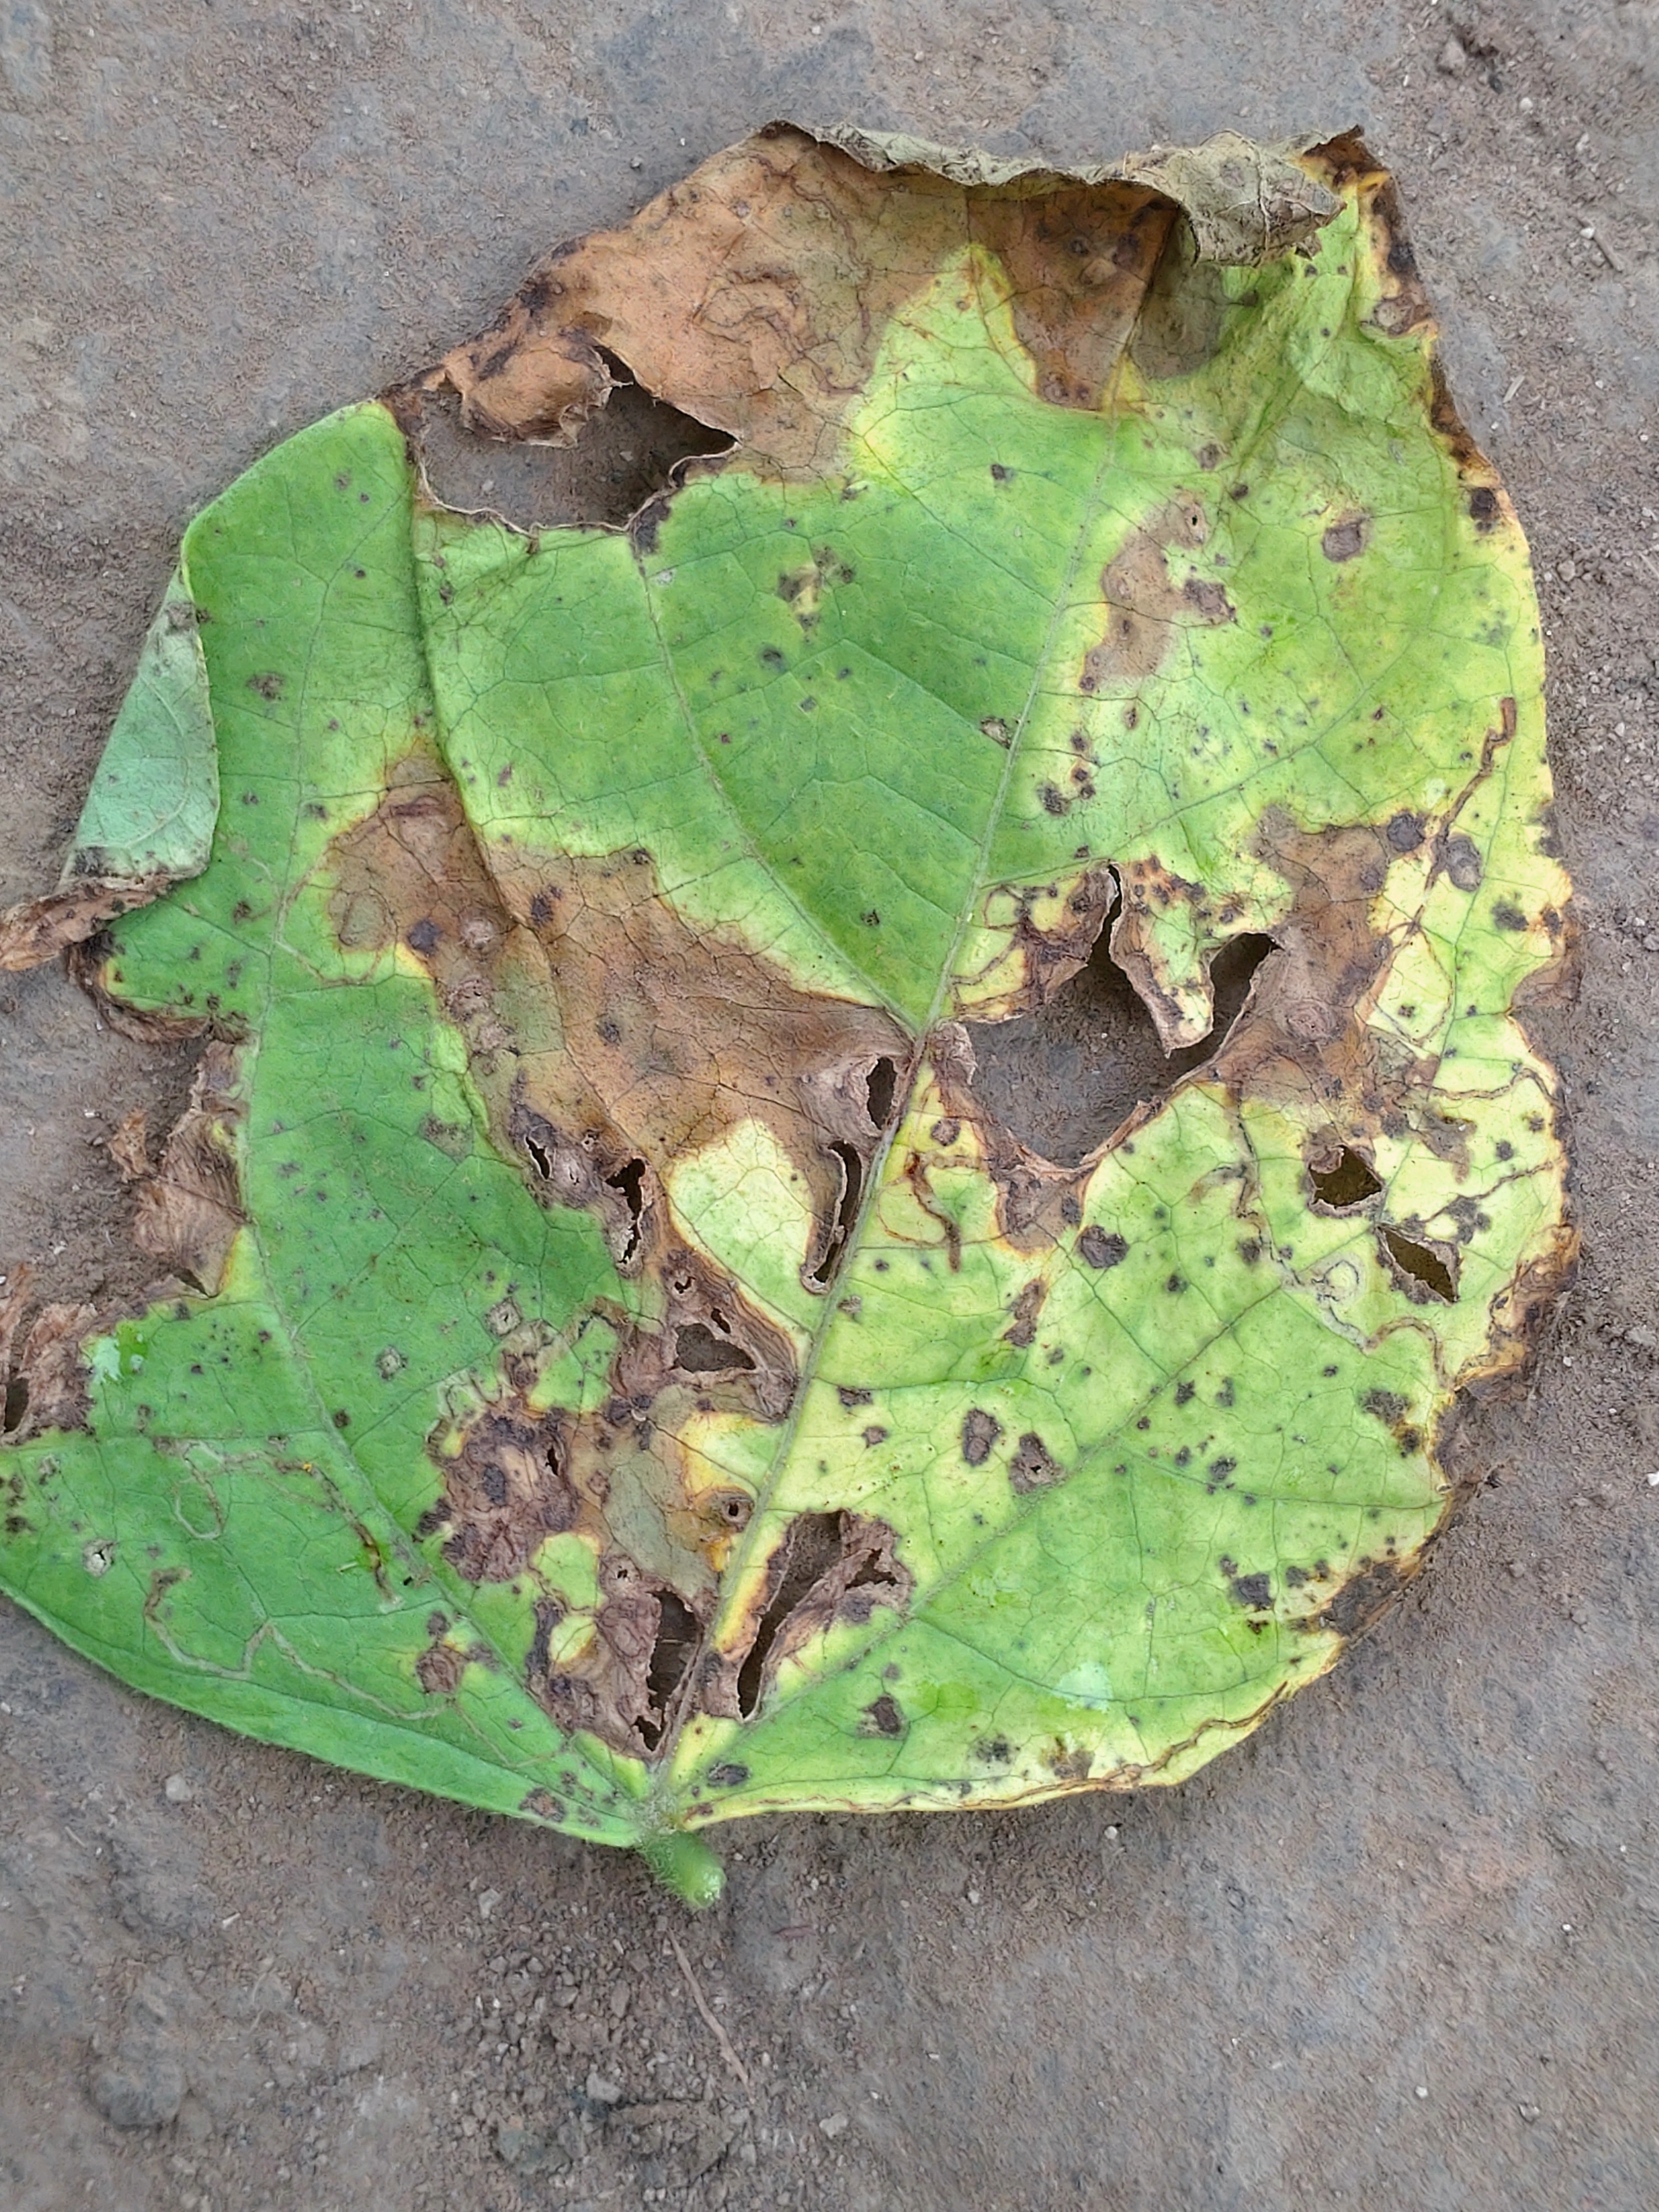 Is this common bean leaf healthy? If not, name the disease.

anthracnose
